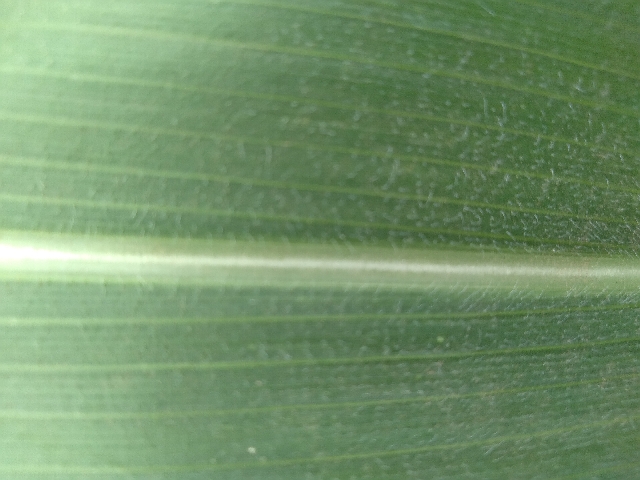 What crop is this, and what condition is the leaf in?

maize, healthy
